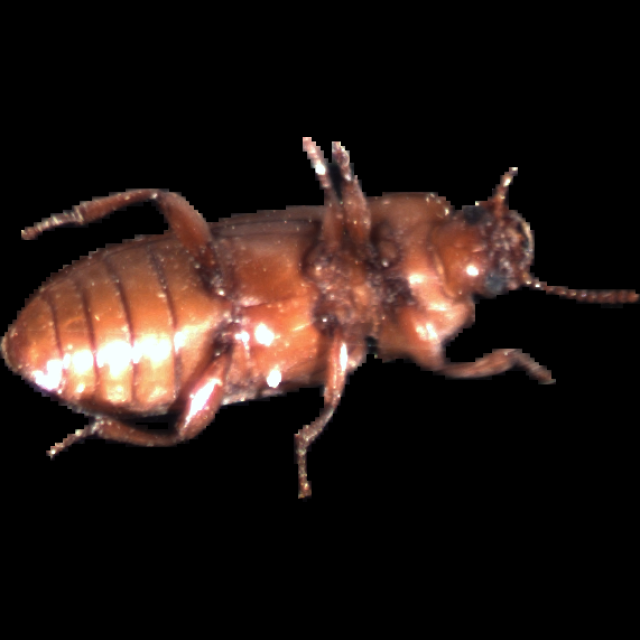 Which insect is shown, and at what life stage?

mealworm beetle
